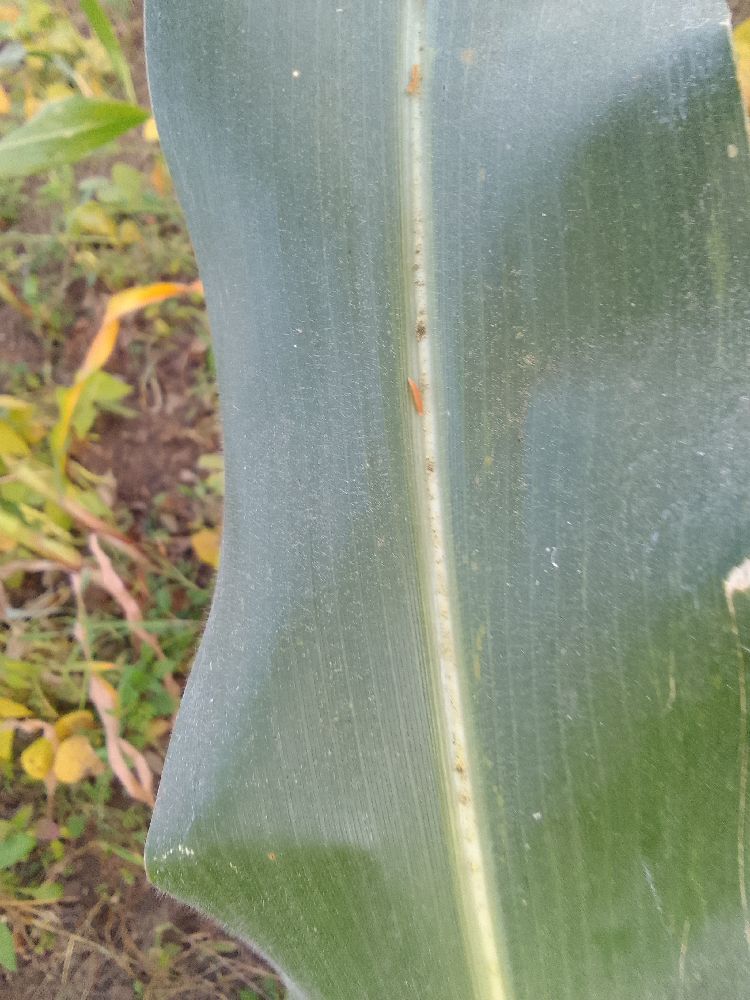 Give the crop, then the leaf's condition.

maize, healthy
